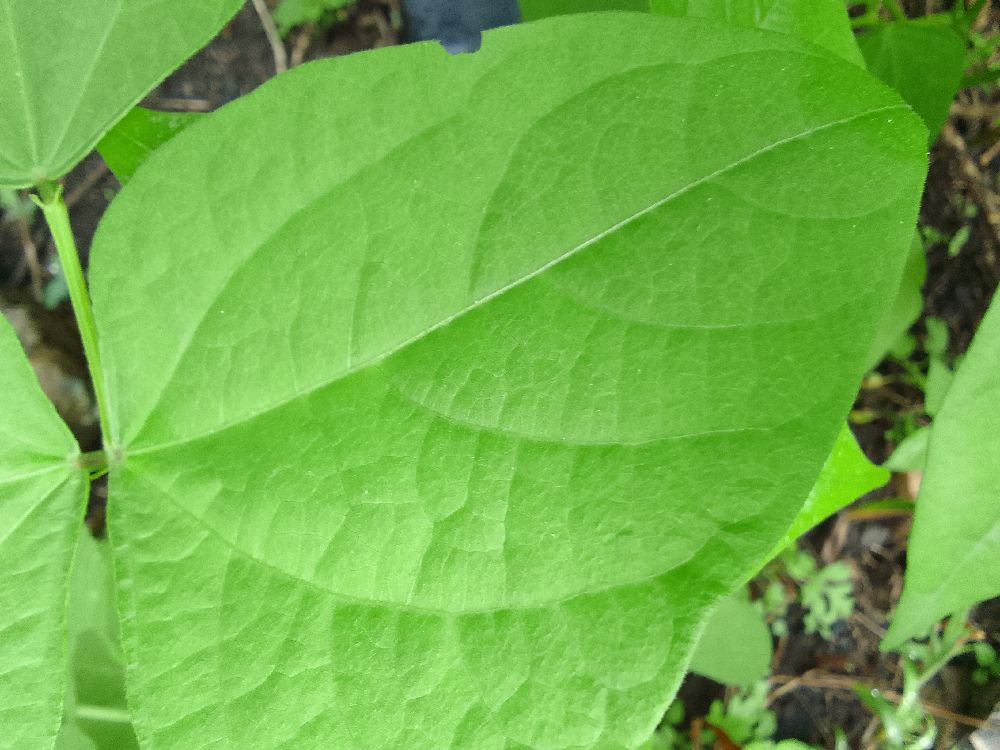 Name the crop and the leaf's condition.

common bean, healthy
